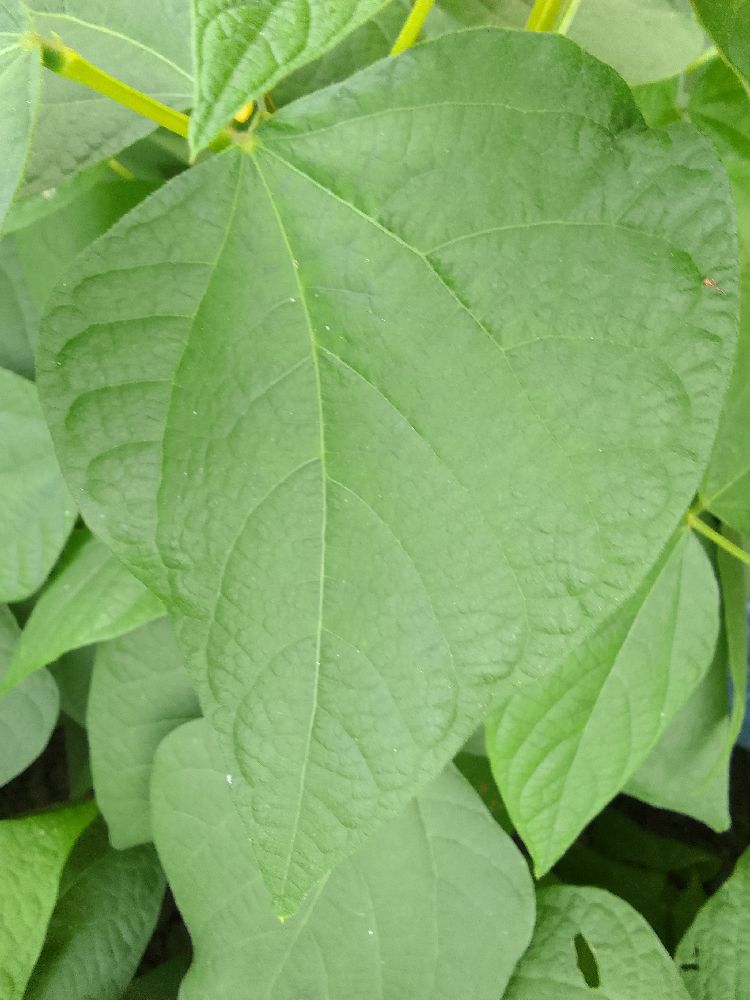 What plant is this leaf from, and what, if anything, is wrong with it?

common bean, healthy
